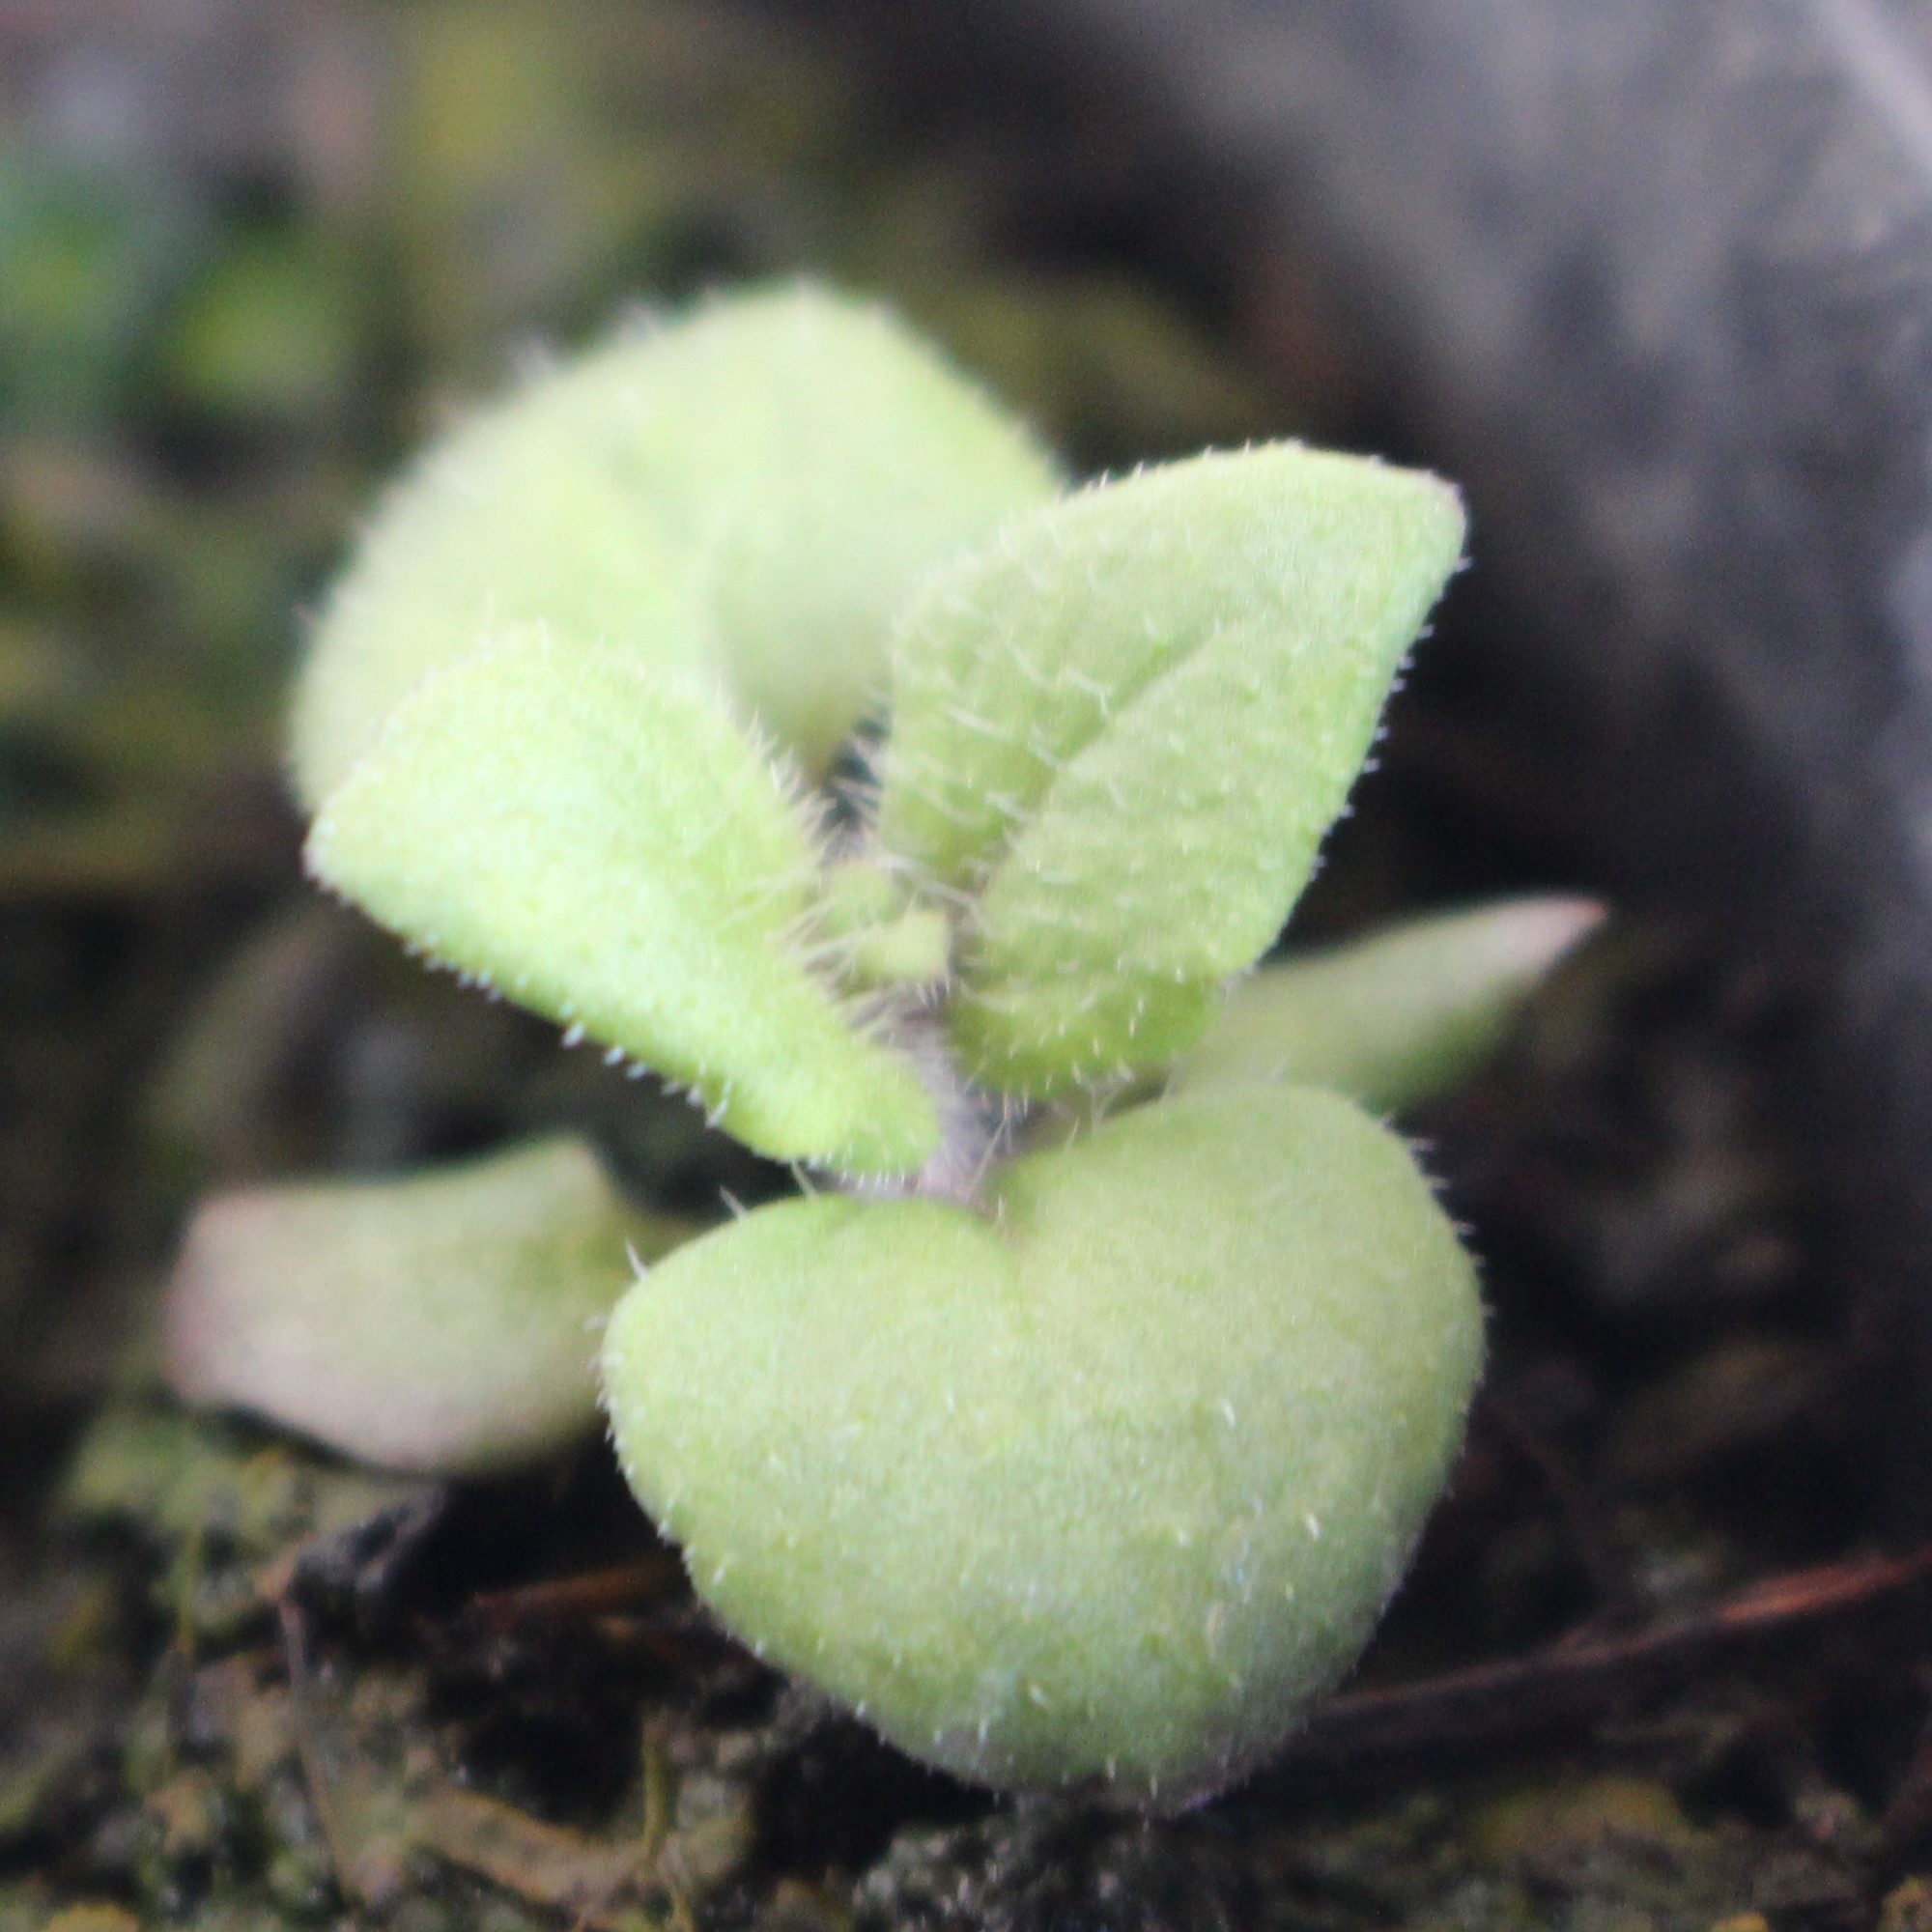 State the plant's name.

Veronica persica
